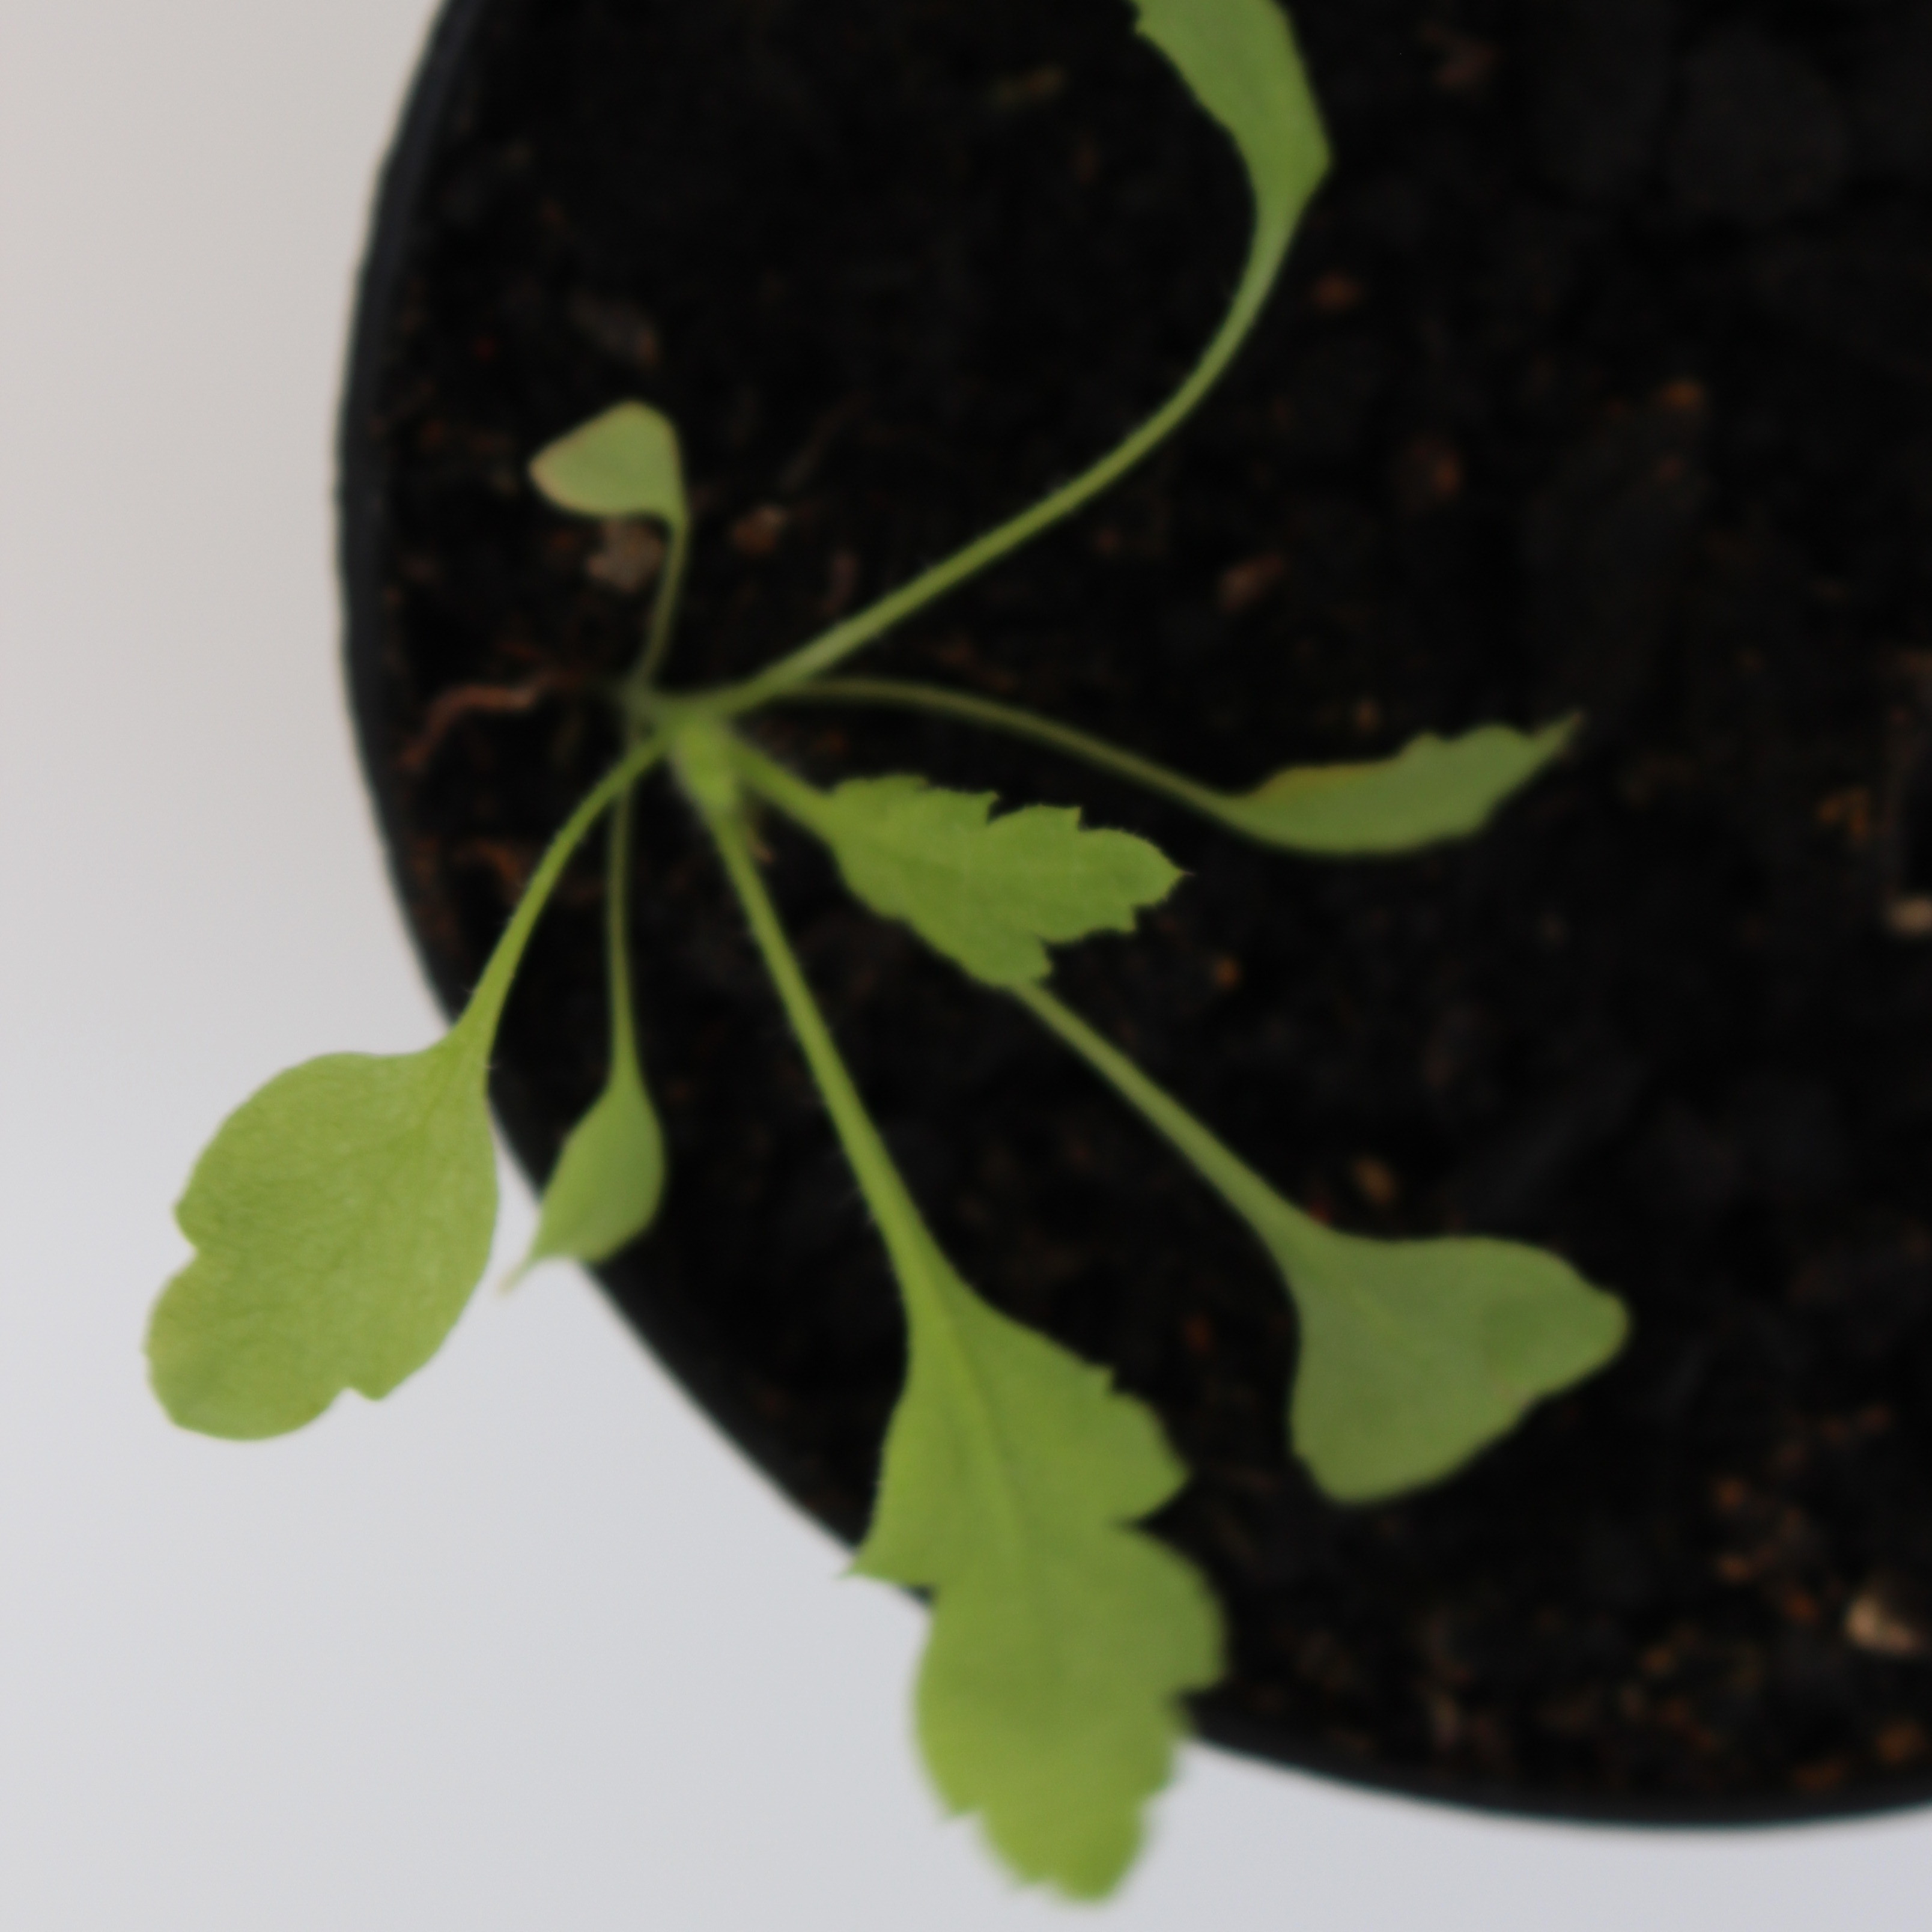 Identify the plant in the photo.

Papaver rhoeas
